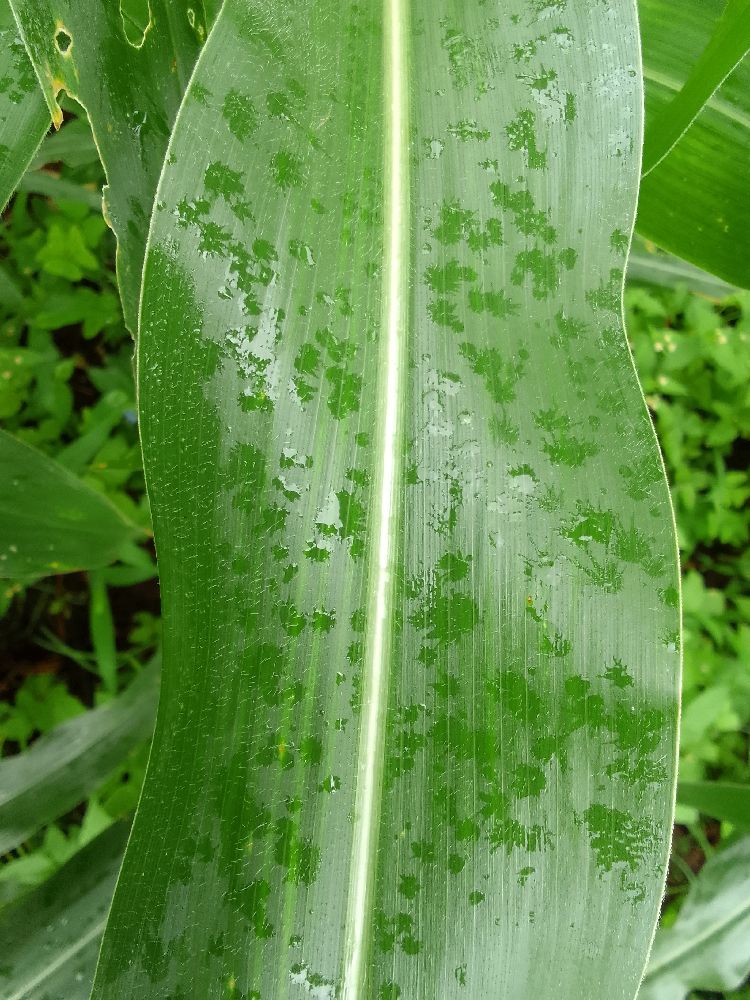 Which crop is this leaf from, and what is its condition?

maize, healthy
